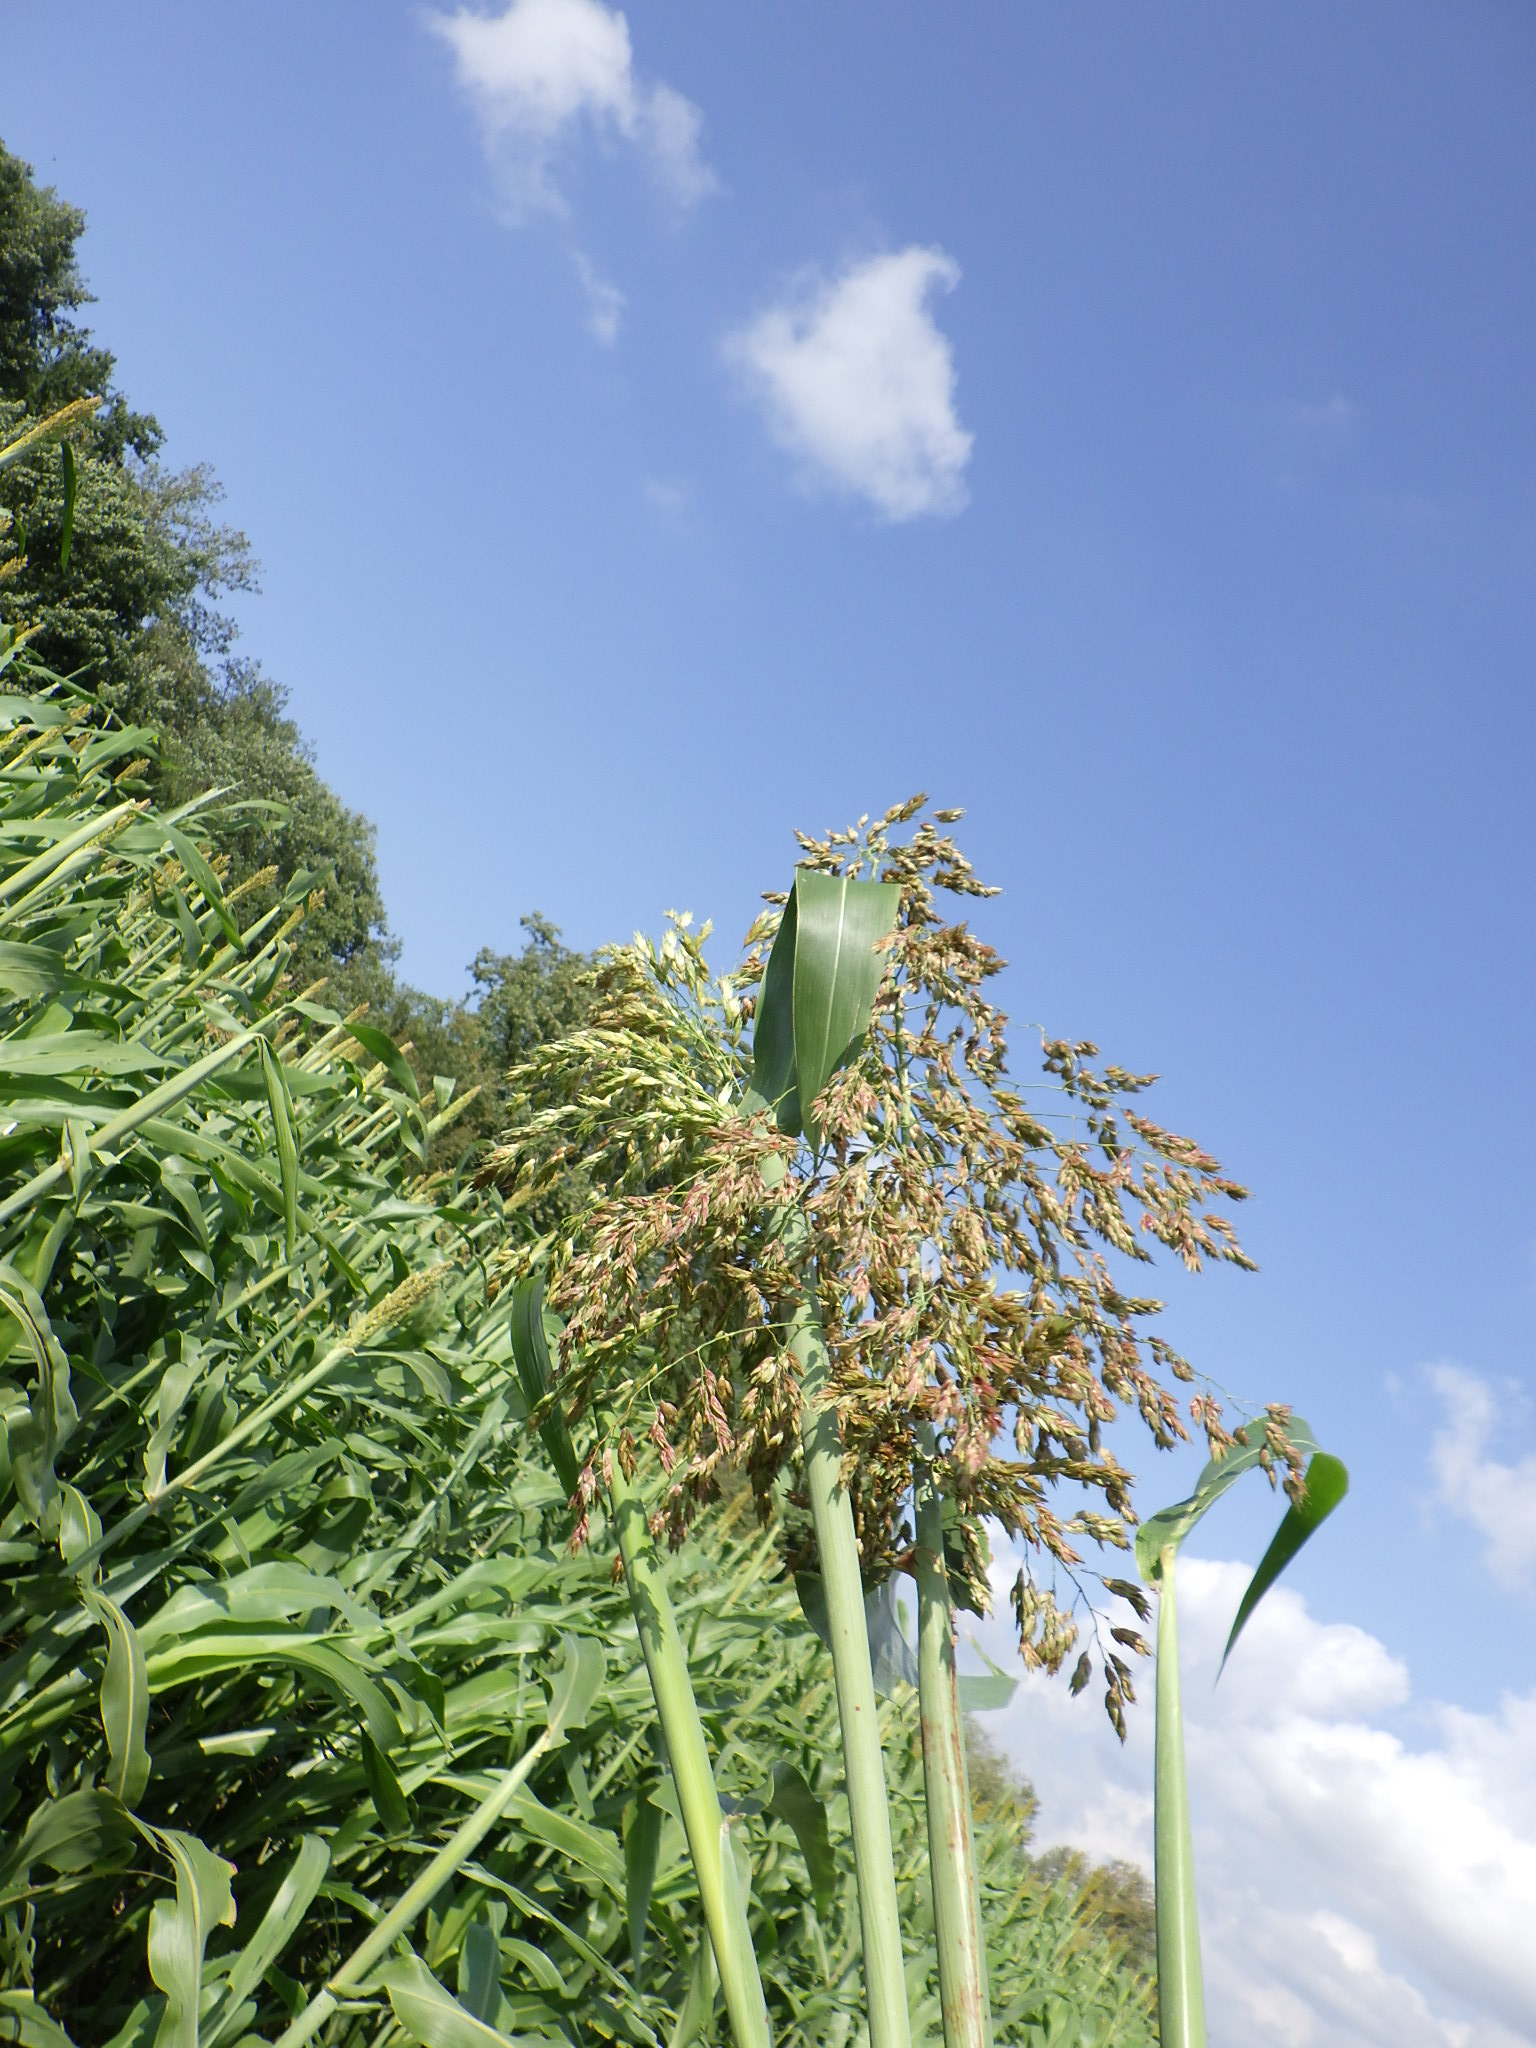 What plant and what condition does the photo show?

sorghum, healthy
